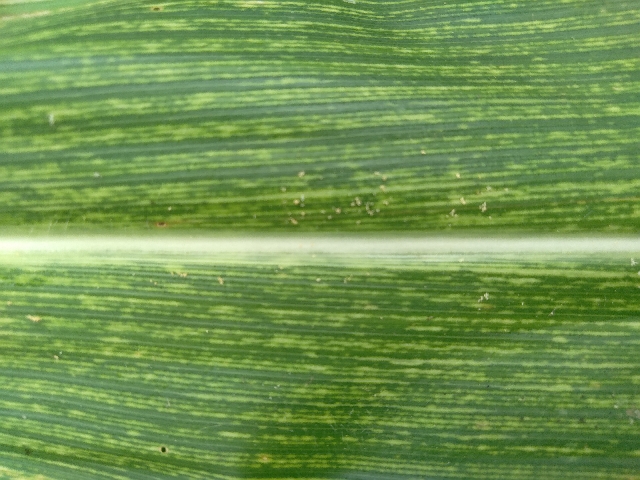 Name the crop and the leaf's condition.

maize, maize streak virus
